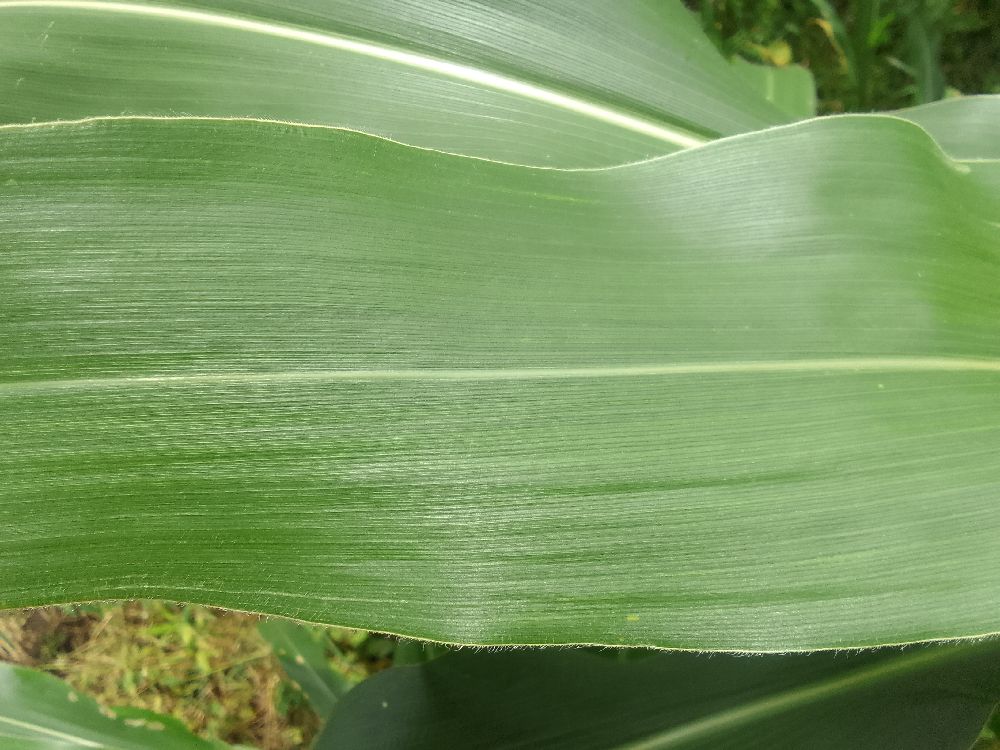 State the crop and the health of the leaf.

maize, healthy
